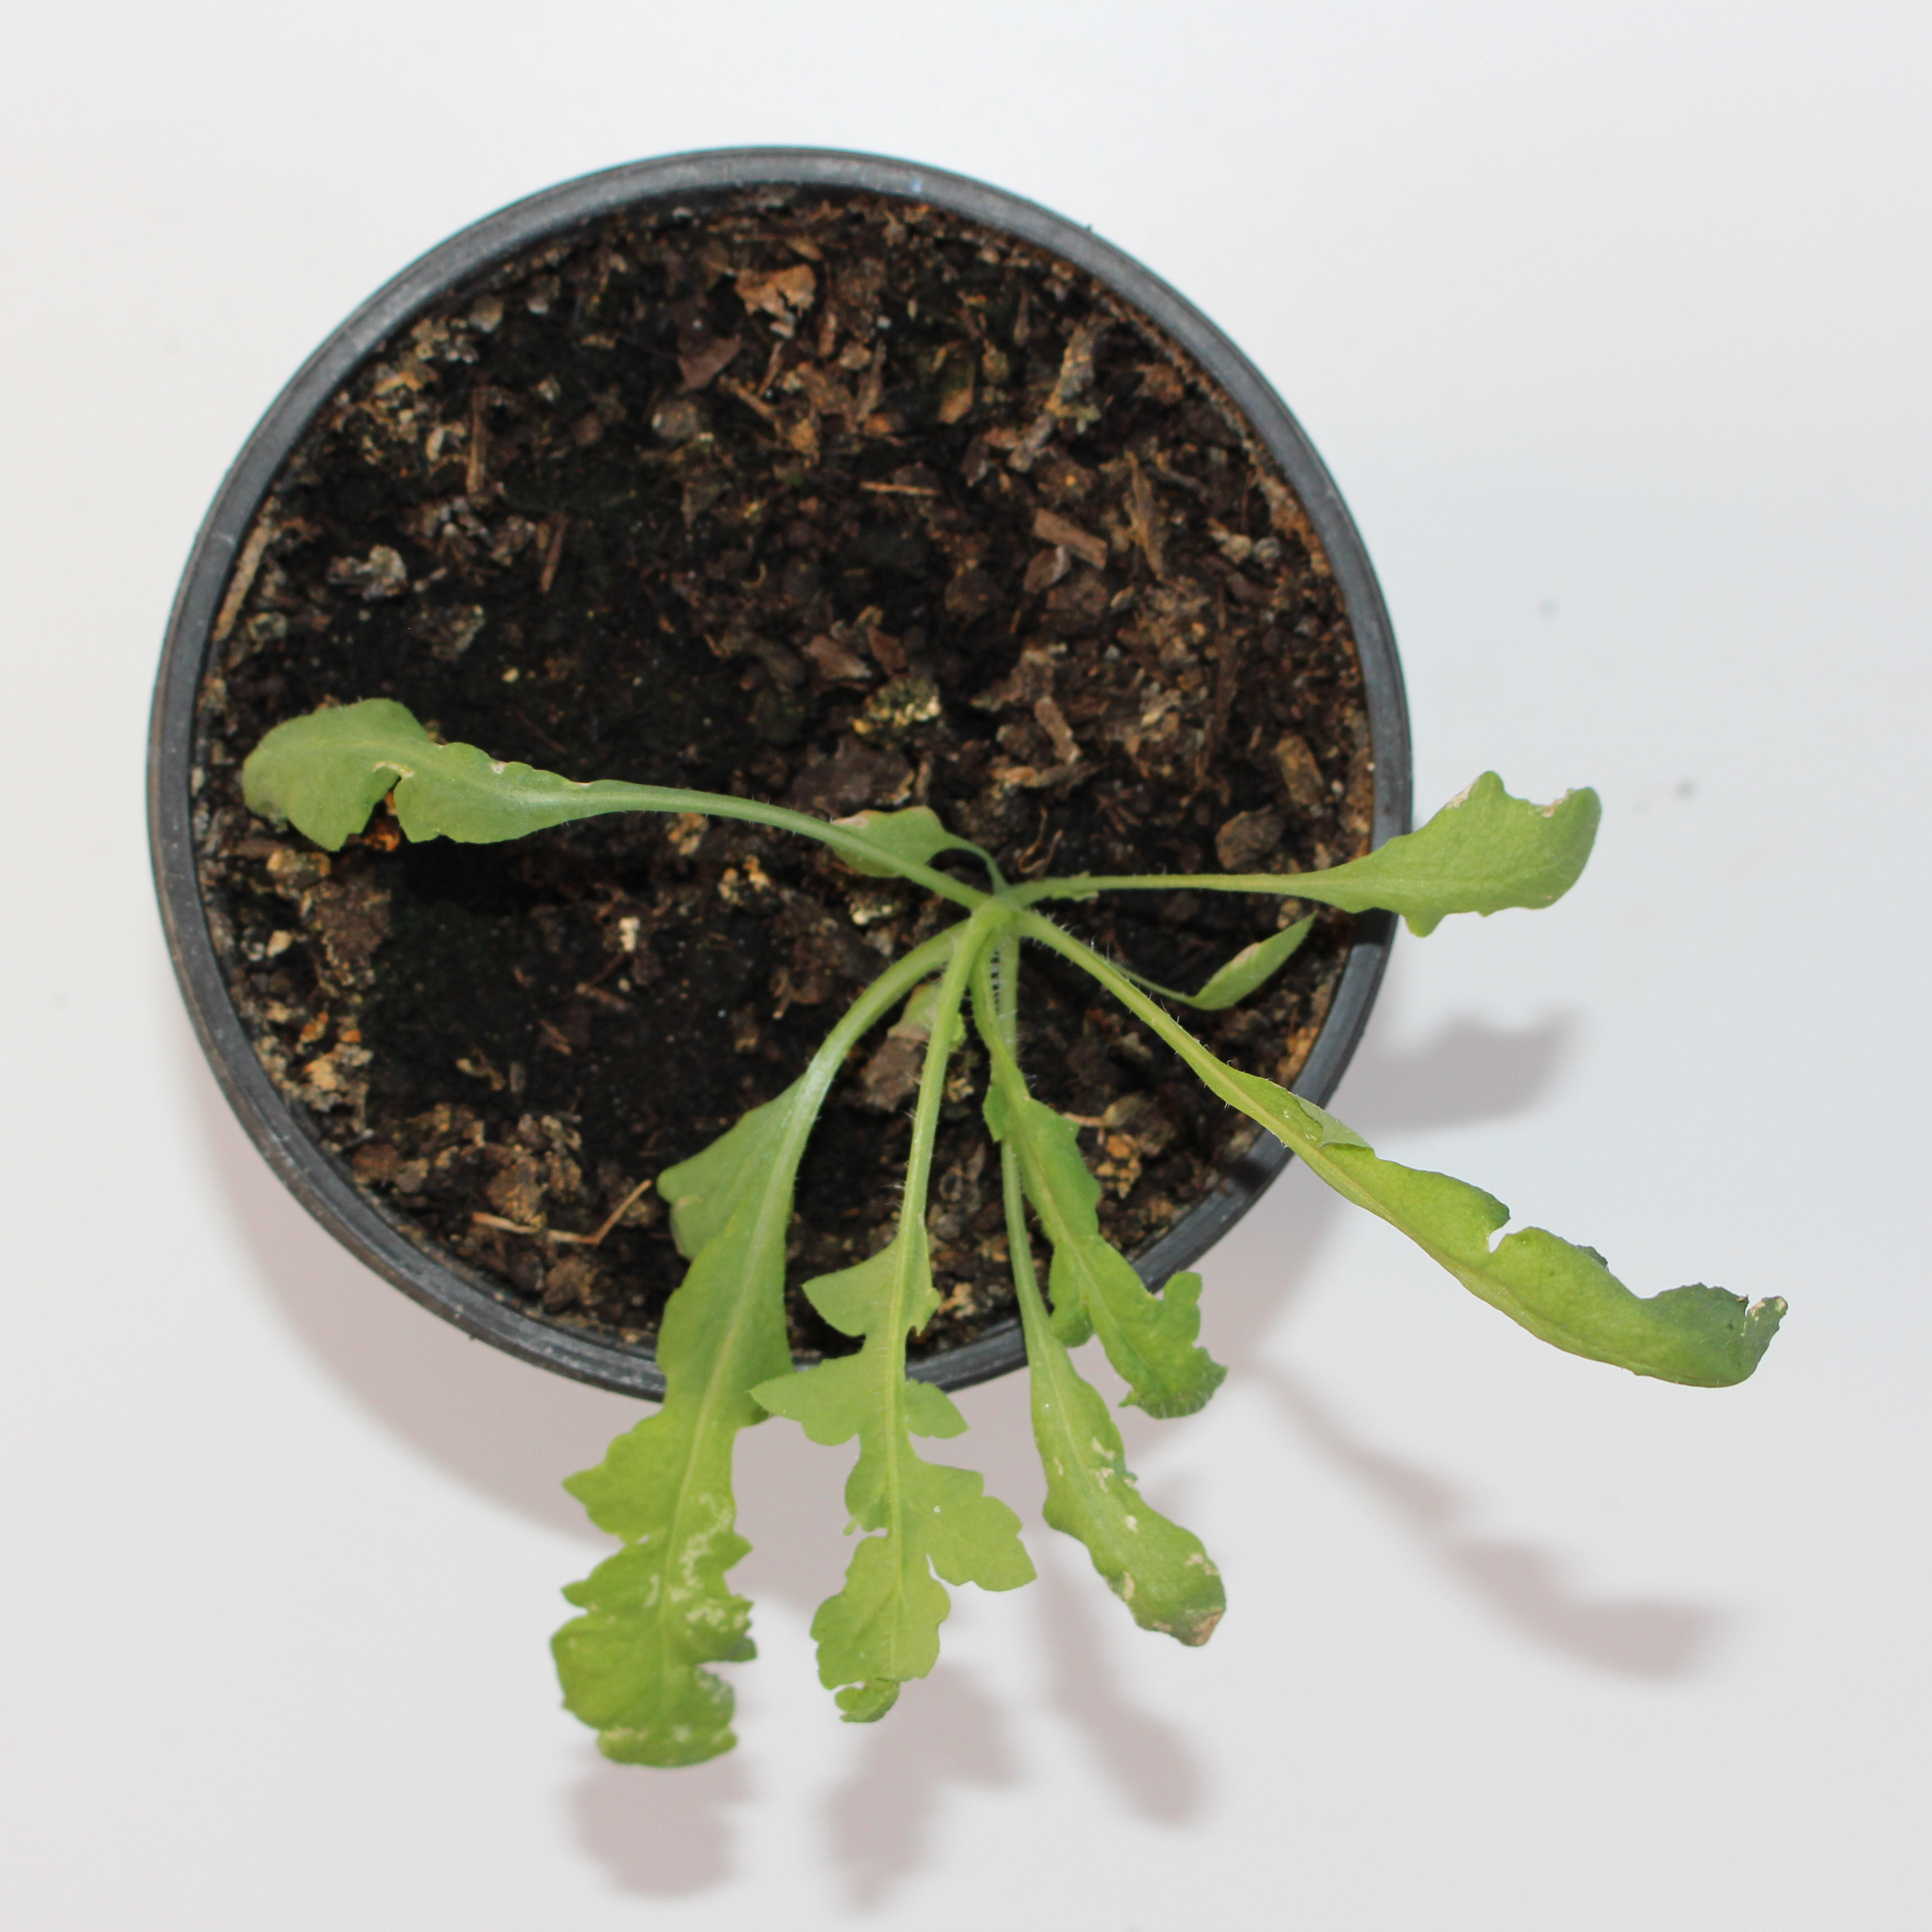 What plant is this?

Papaver rhoeas
